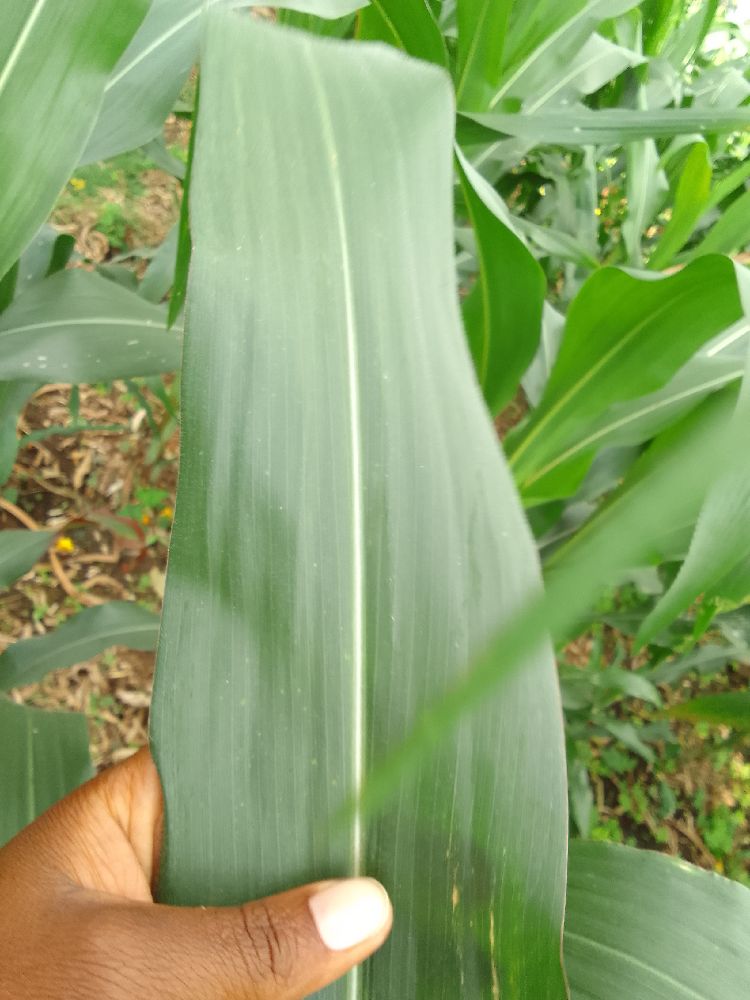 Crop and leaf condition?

maize, healthy
